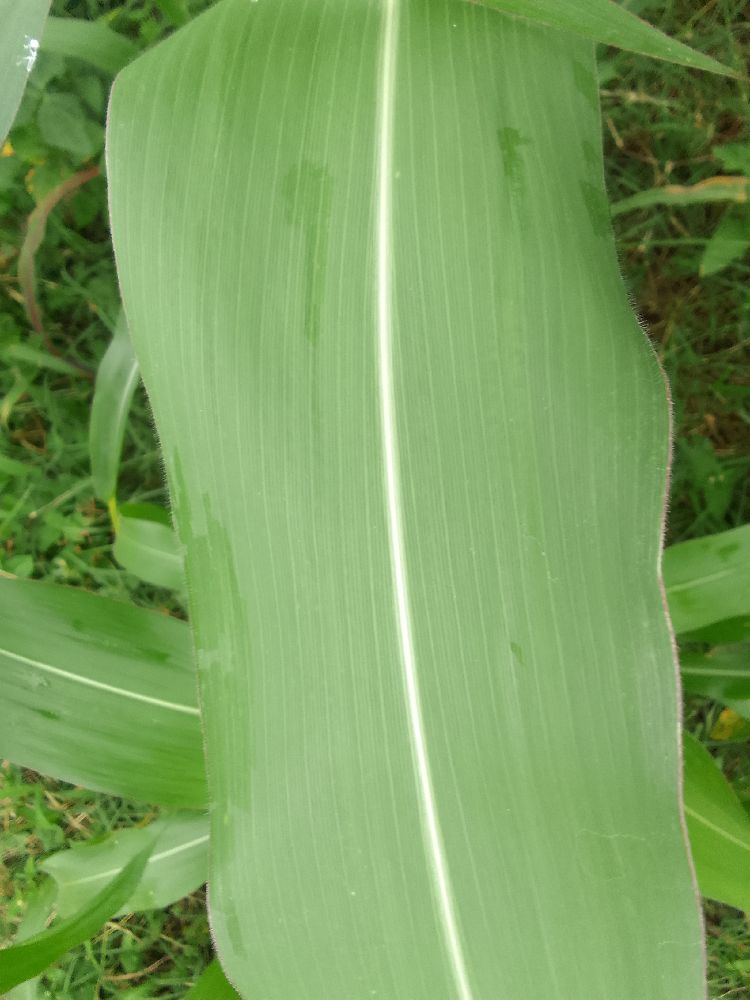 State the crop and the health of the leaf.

maize, healthy
